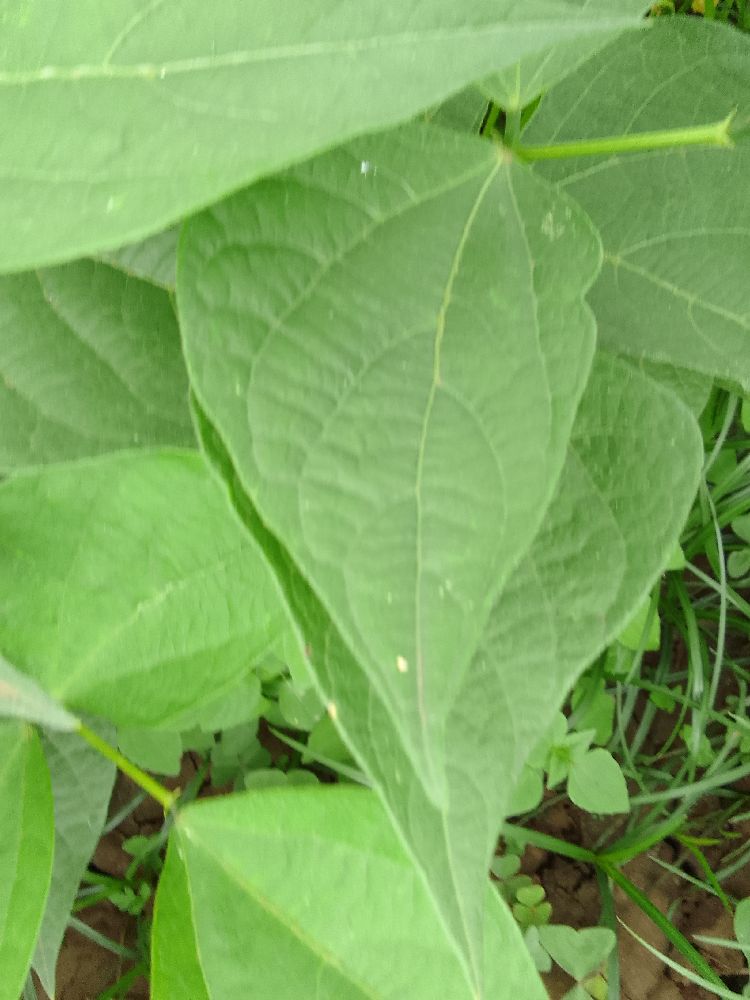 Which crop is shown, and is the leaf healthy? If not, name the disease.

common bean, healthy
